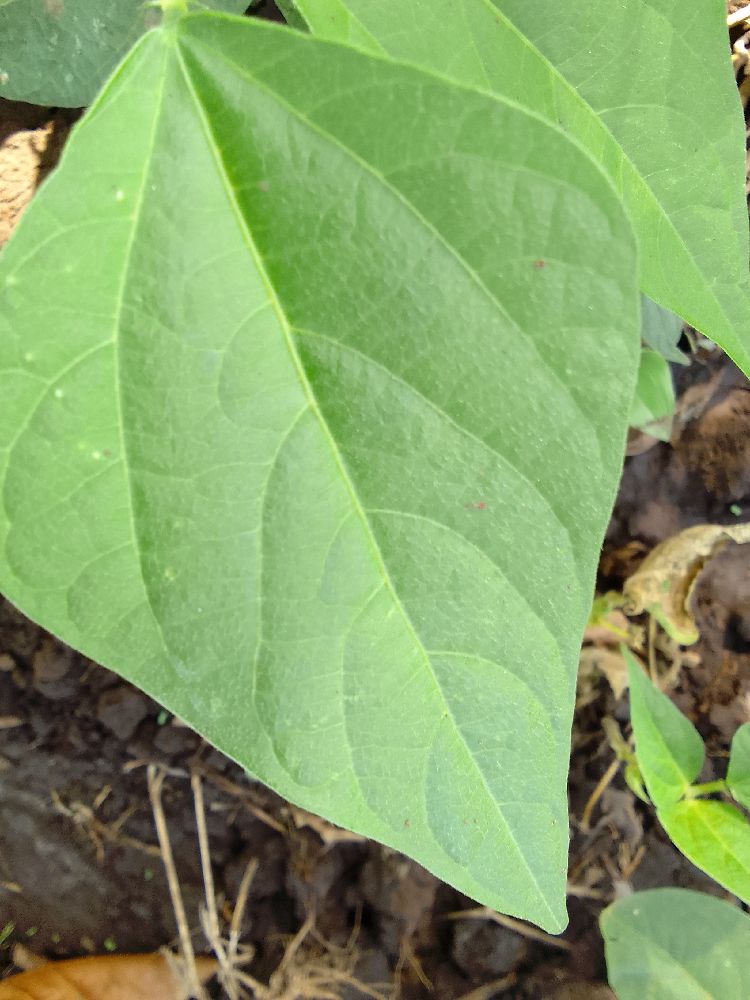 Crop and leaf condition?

common bean, healthy
